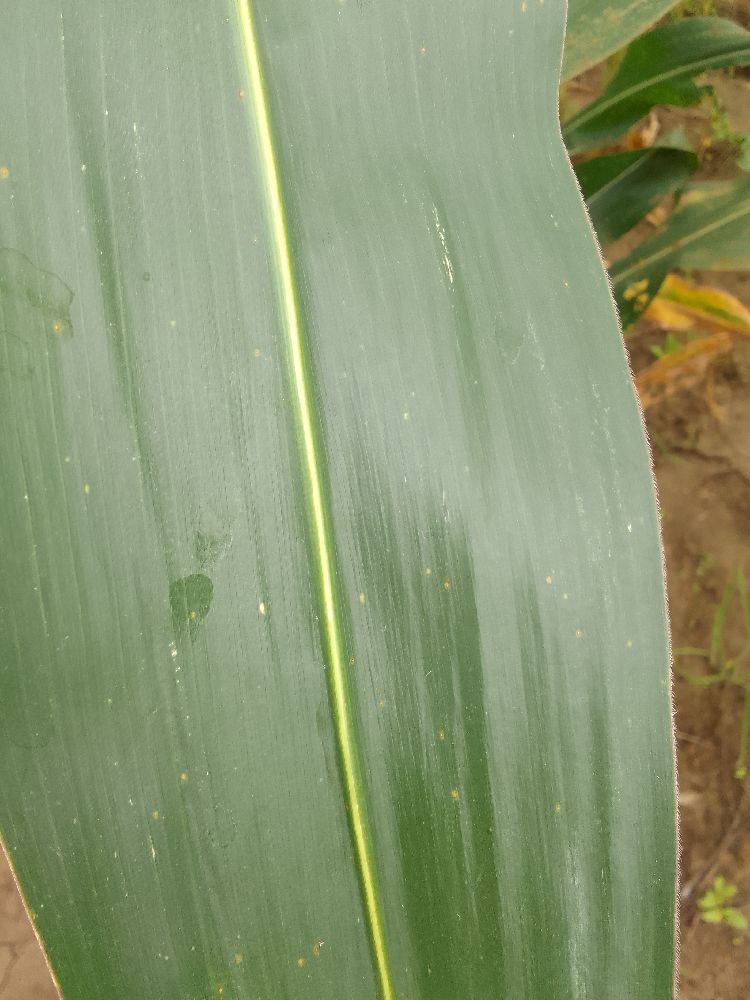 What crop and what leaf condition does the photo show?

maize, healthy
